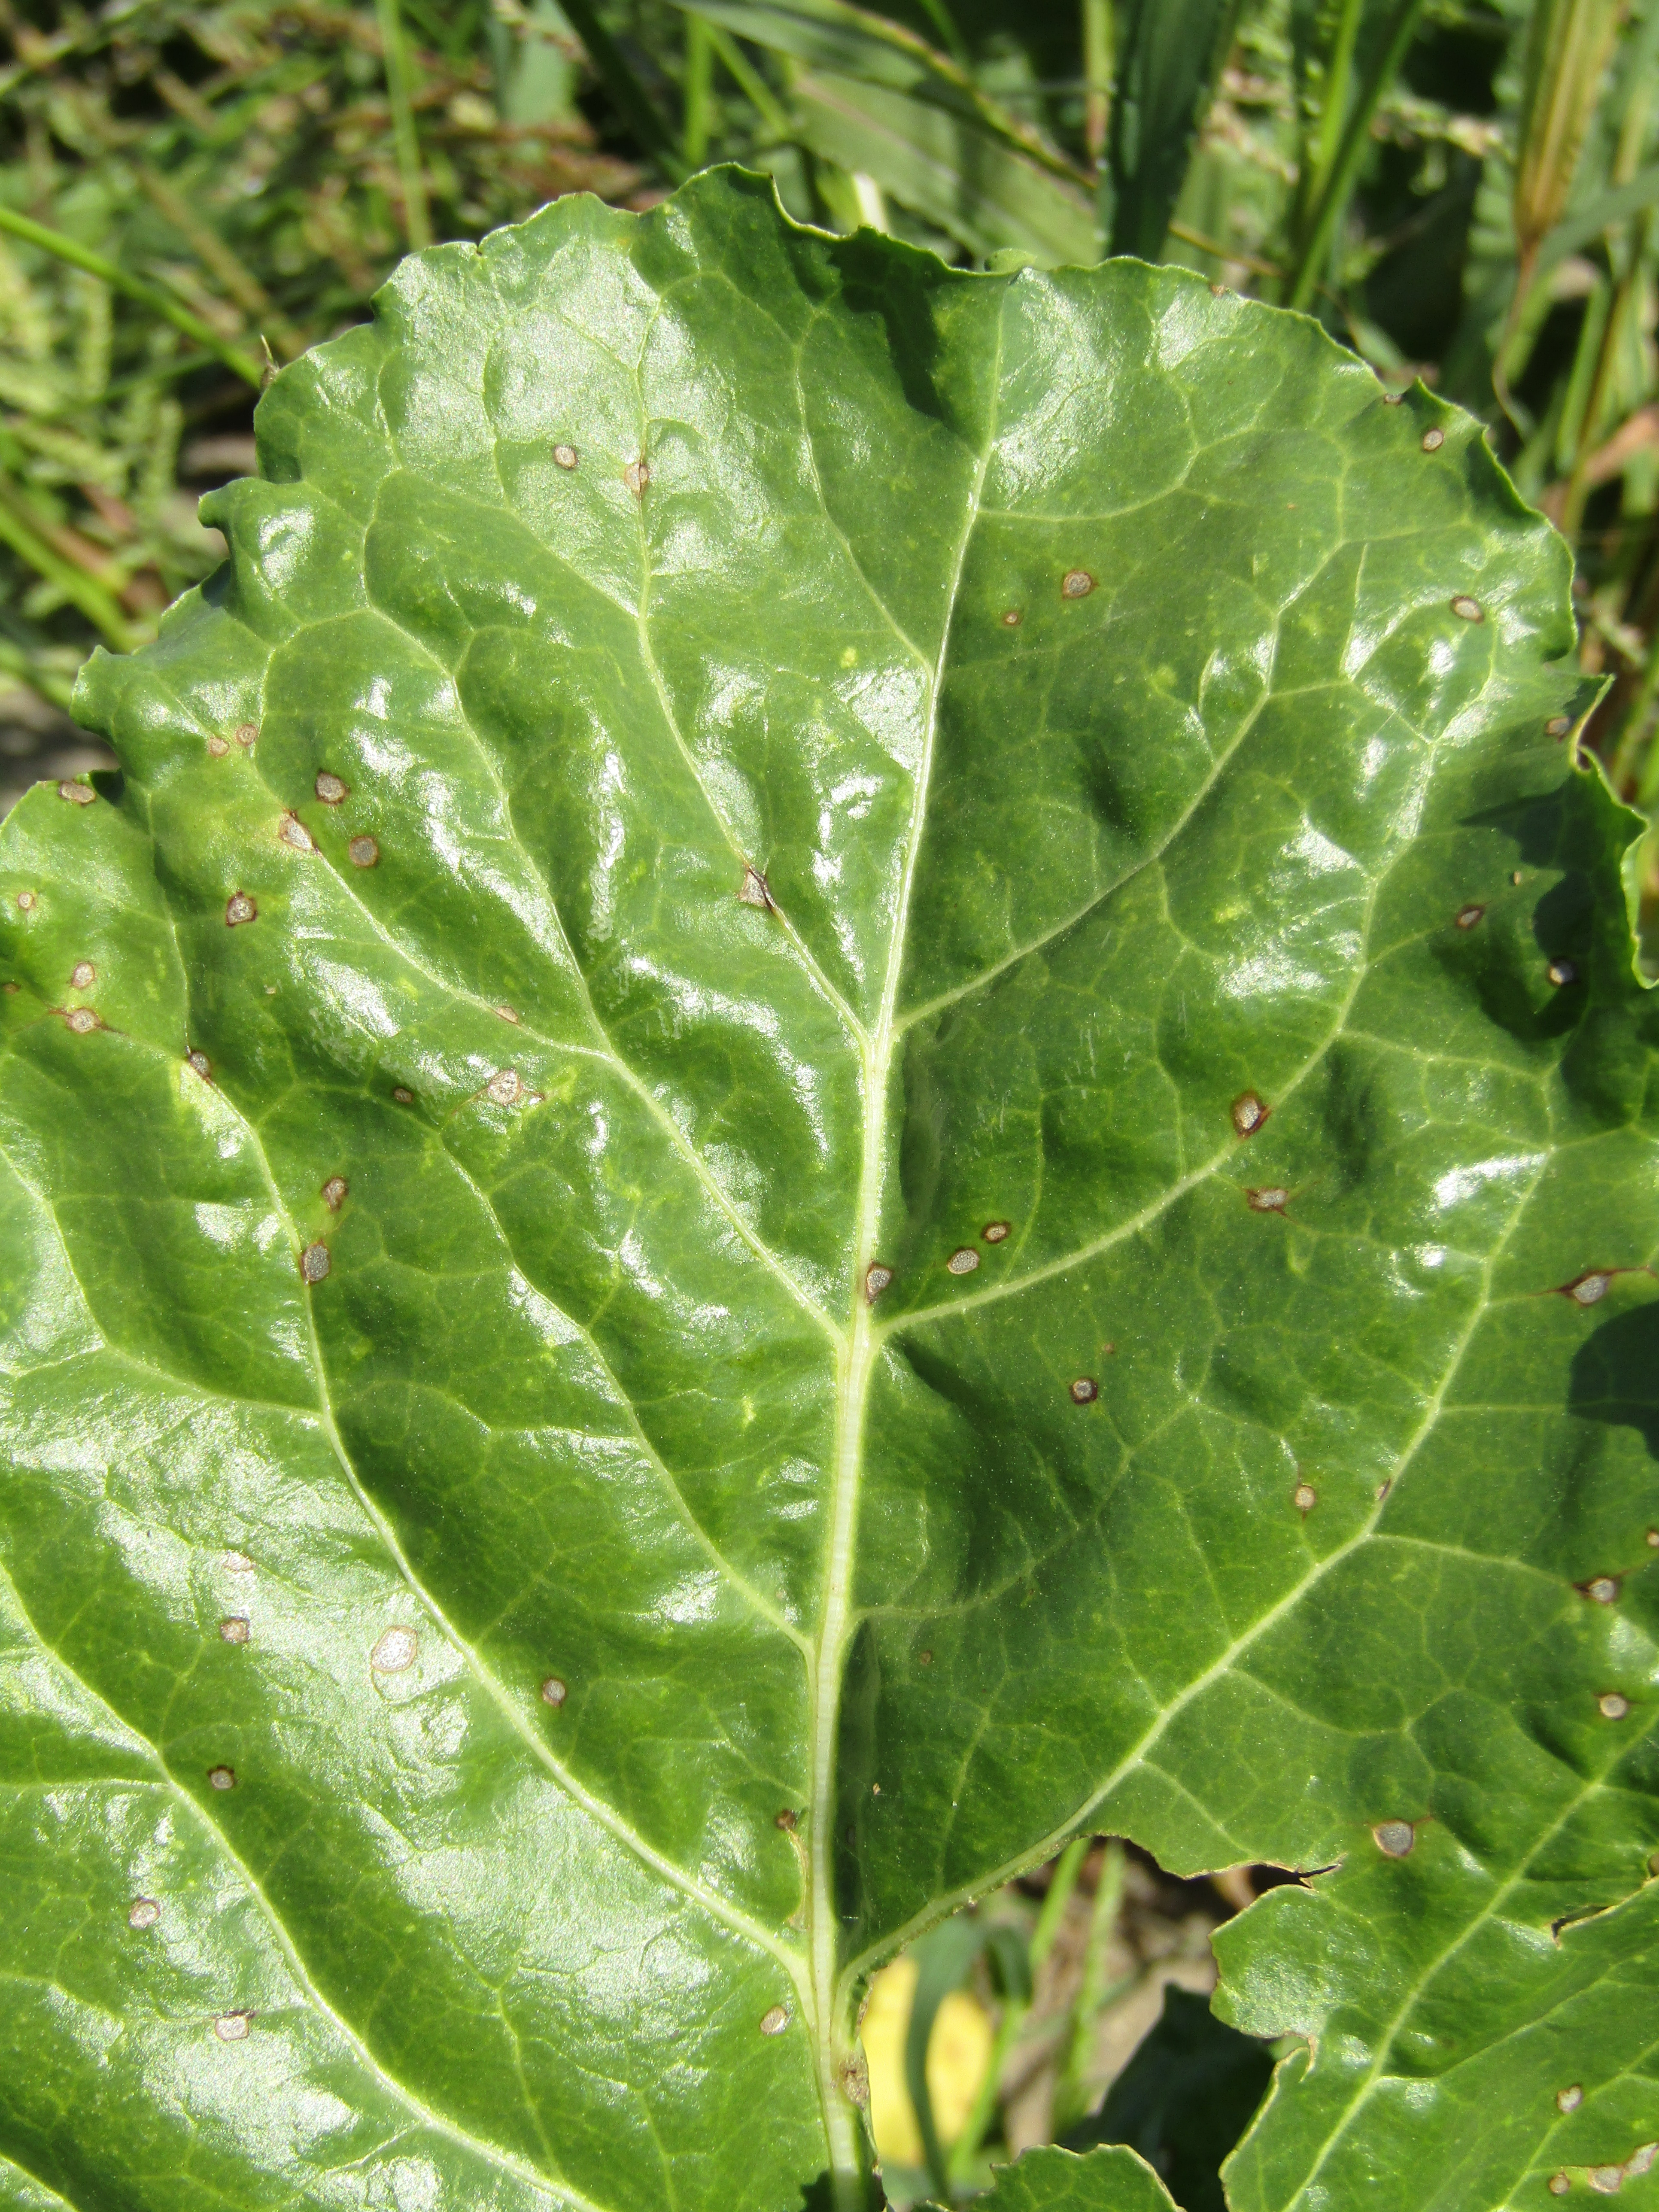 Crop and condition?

beet, cercospora
